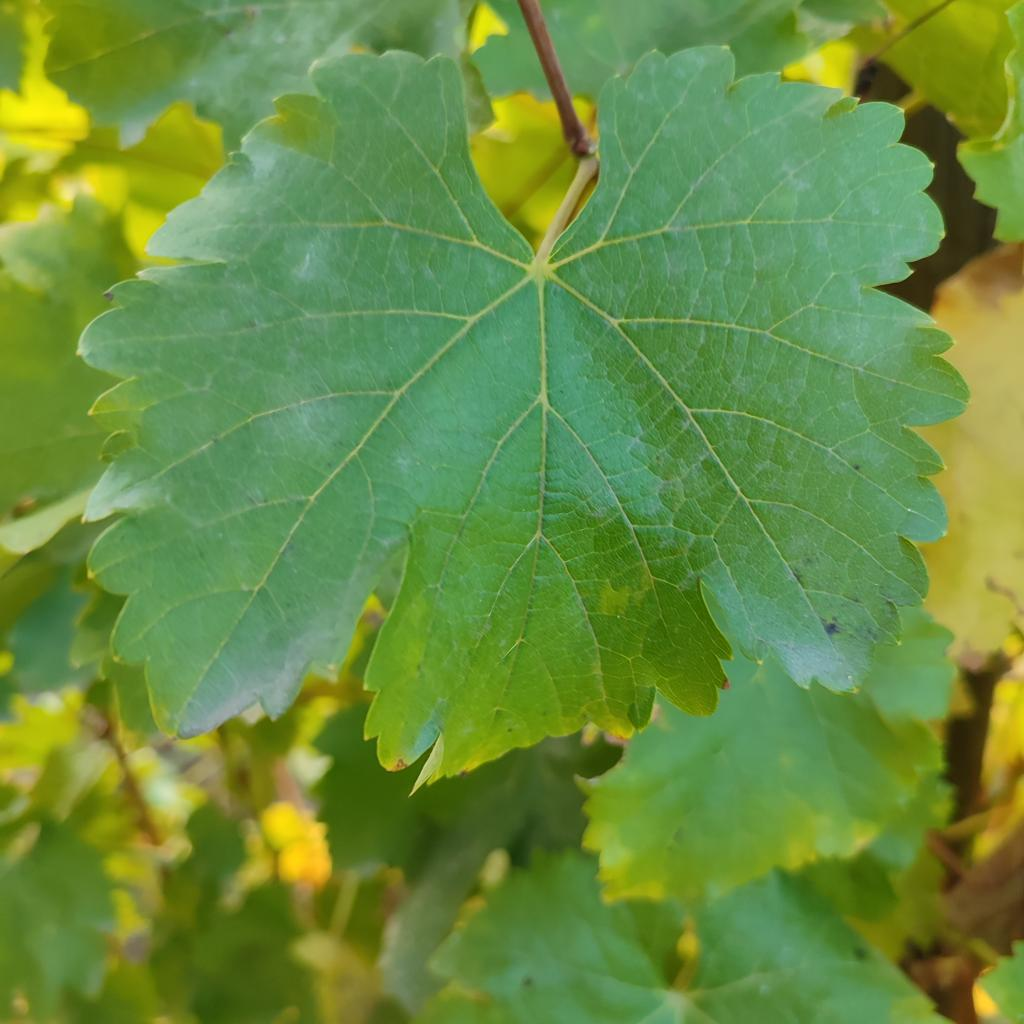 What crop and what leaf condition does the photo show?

grapevine, powdery mildew
